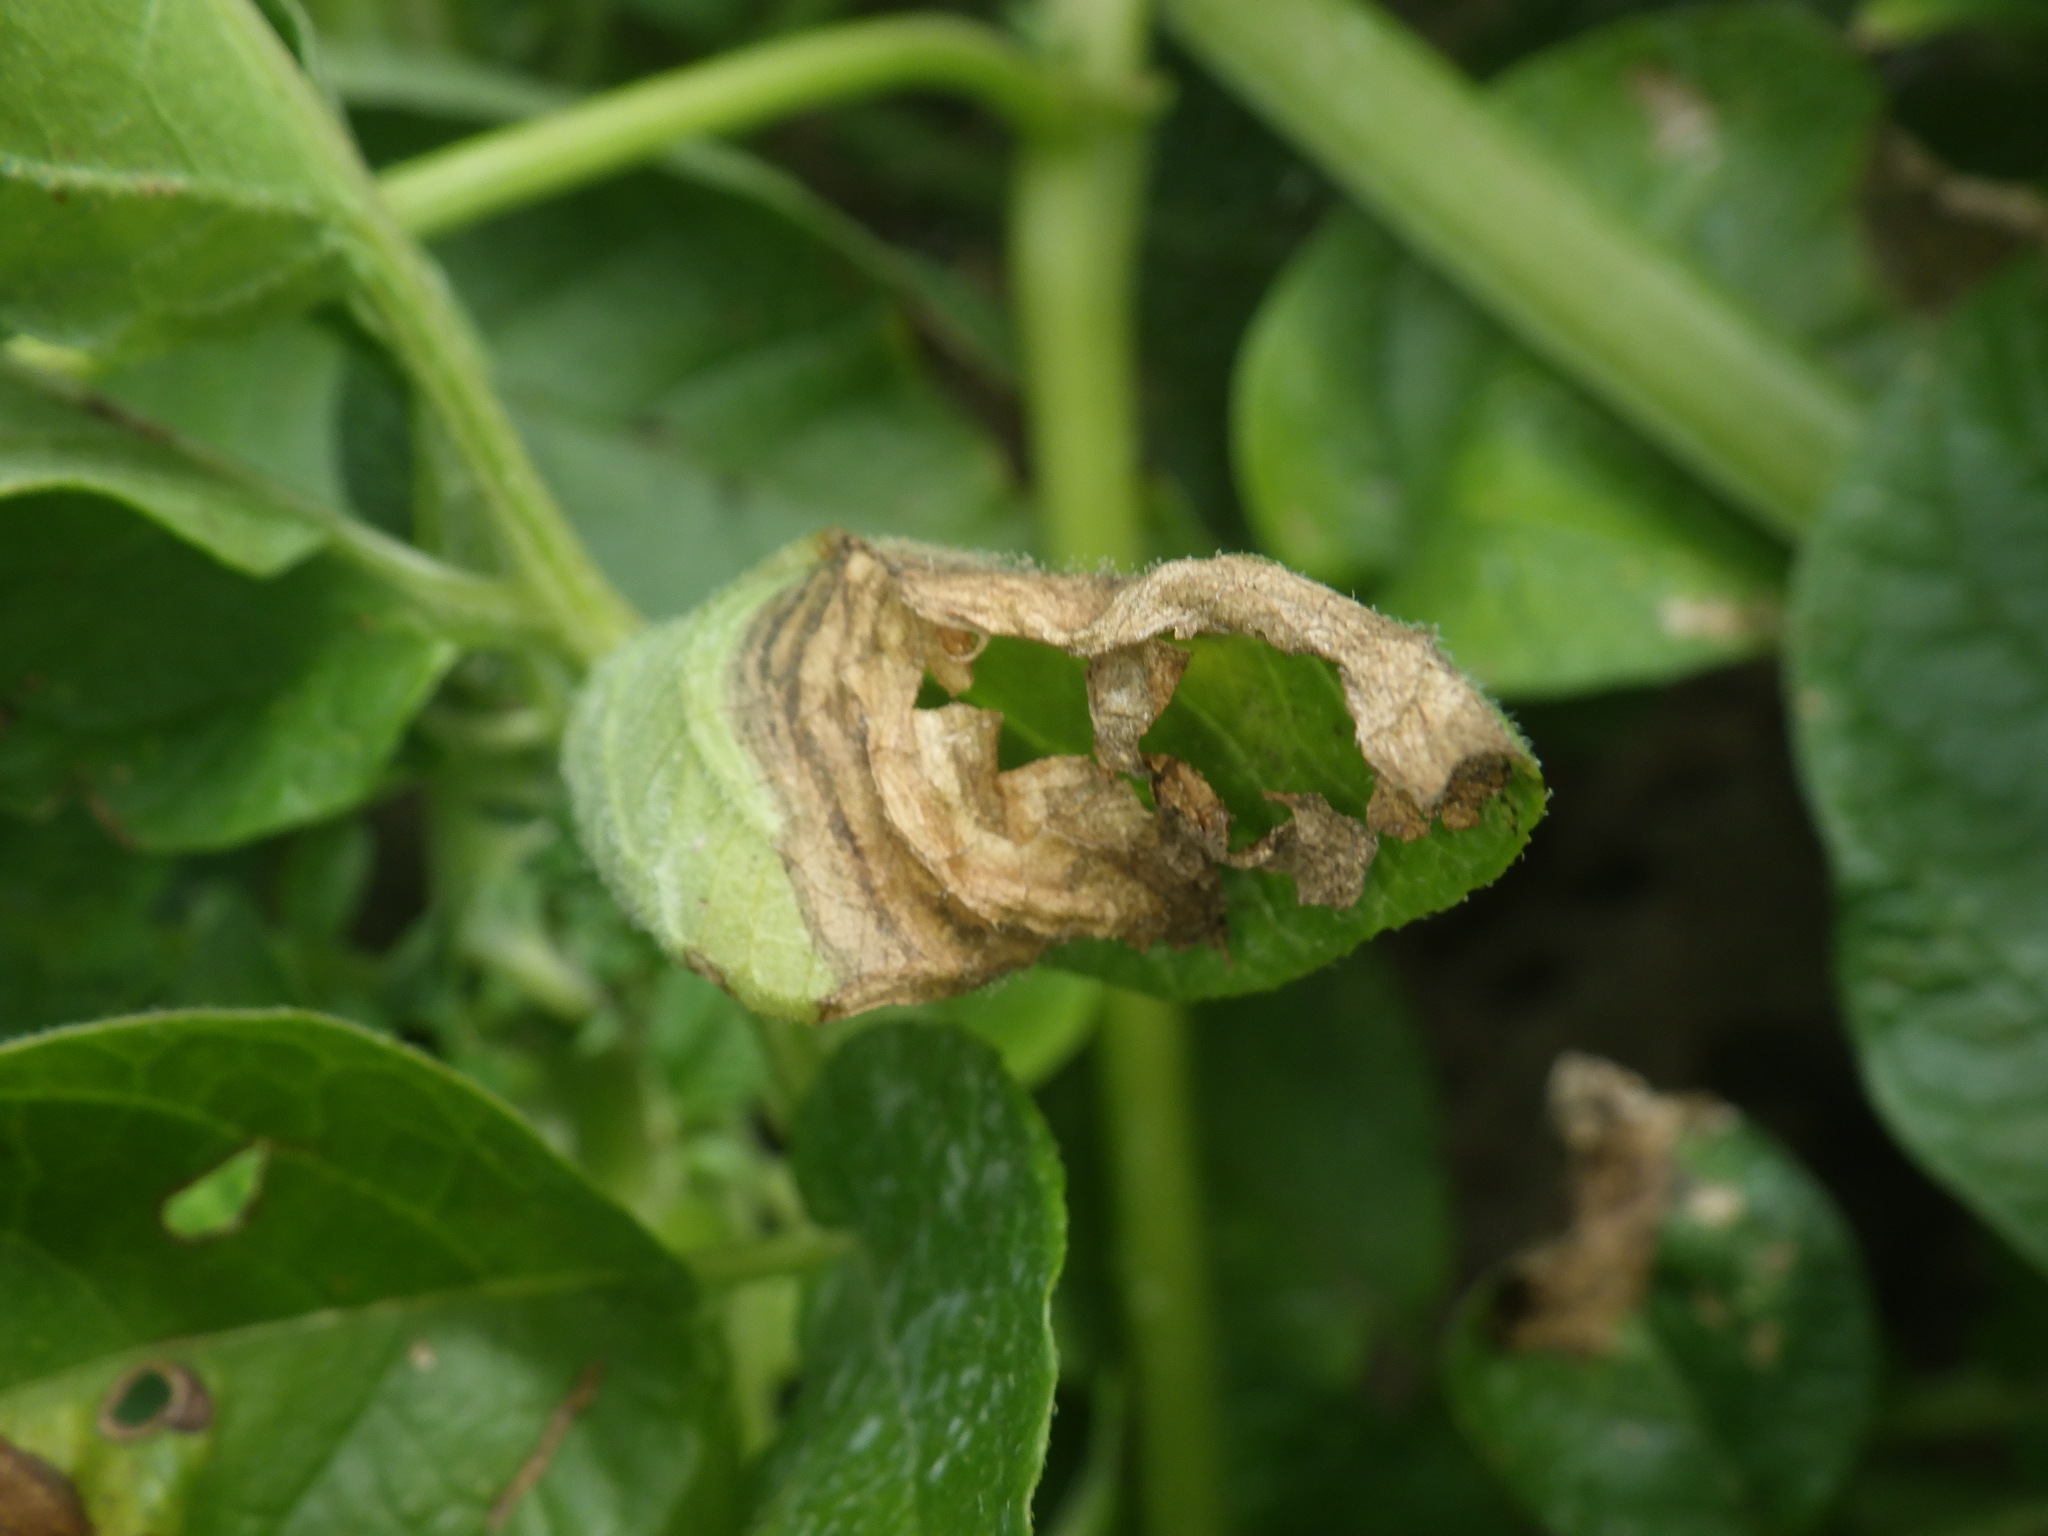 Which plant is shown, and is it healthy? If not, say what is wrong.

potato, early blight
